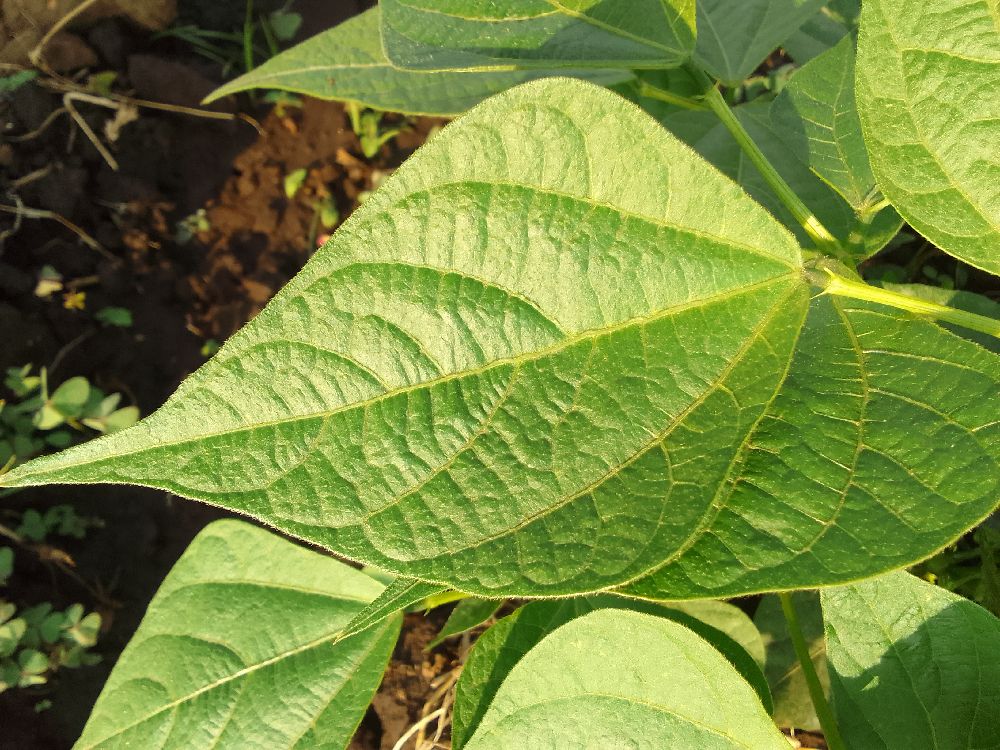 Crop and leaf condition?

common bean, healthy
